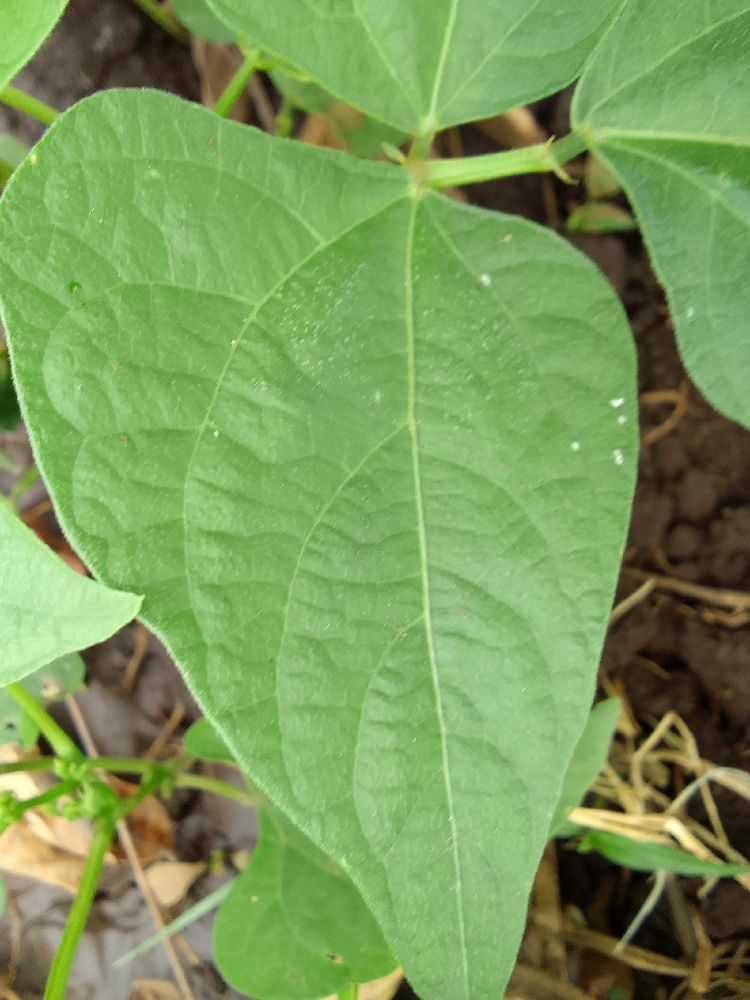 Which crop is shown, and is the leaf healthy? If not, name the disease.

common bean, healthy
